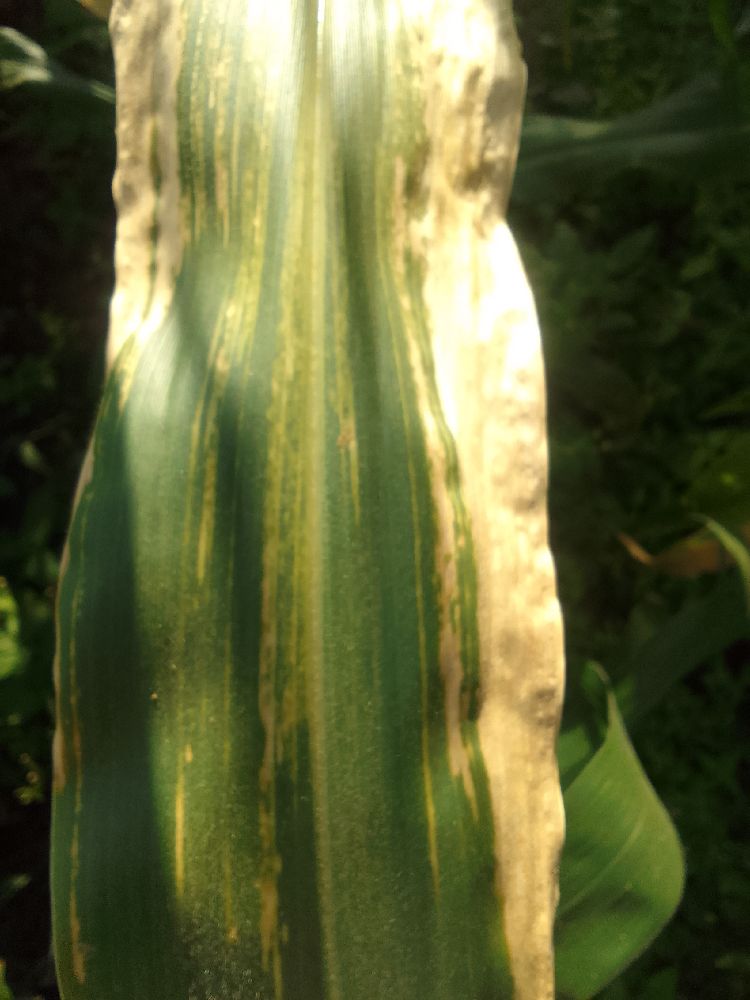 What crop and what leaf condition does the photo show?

maize, maize lethal necrosis
